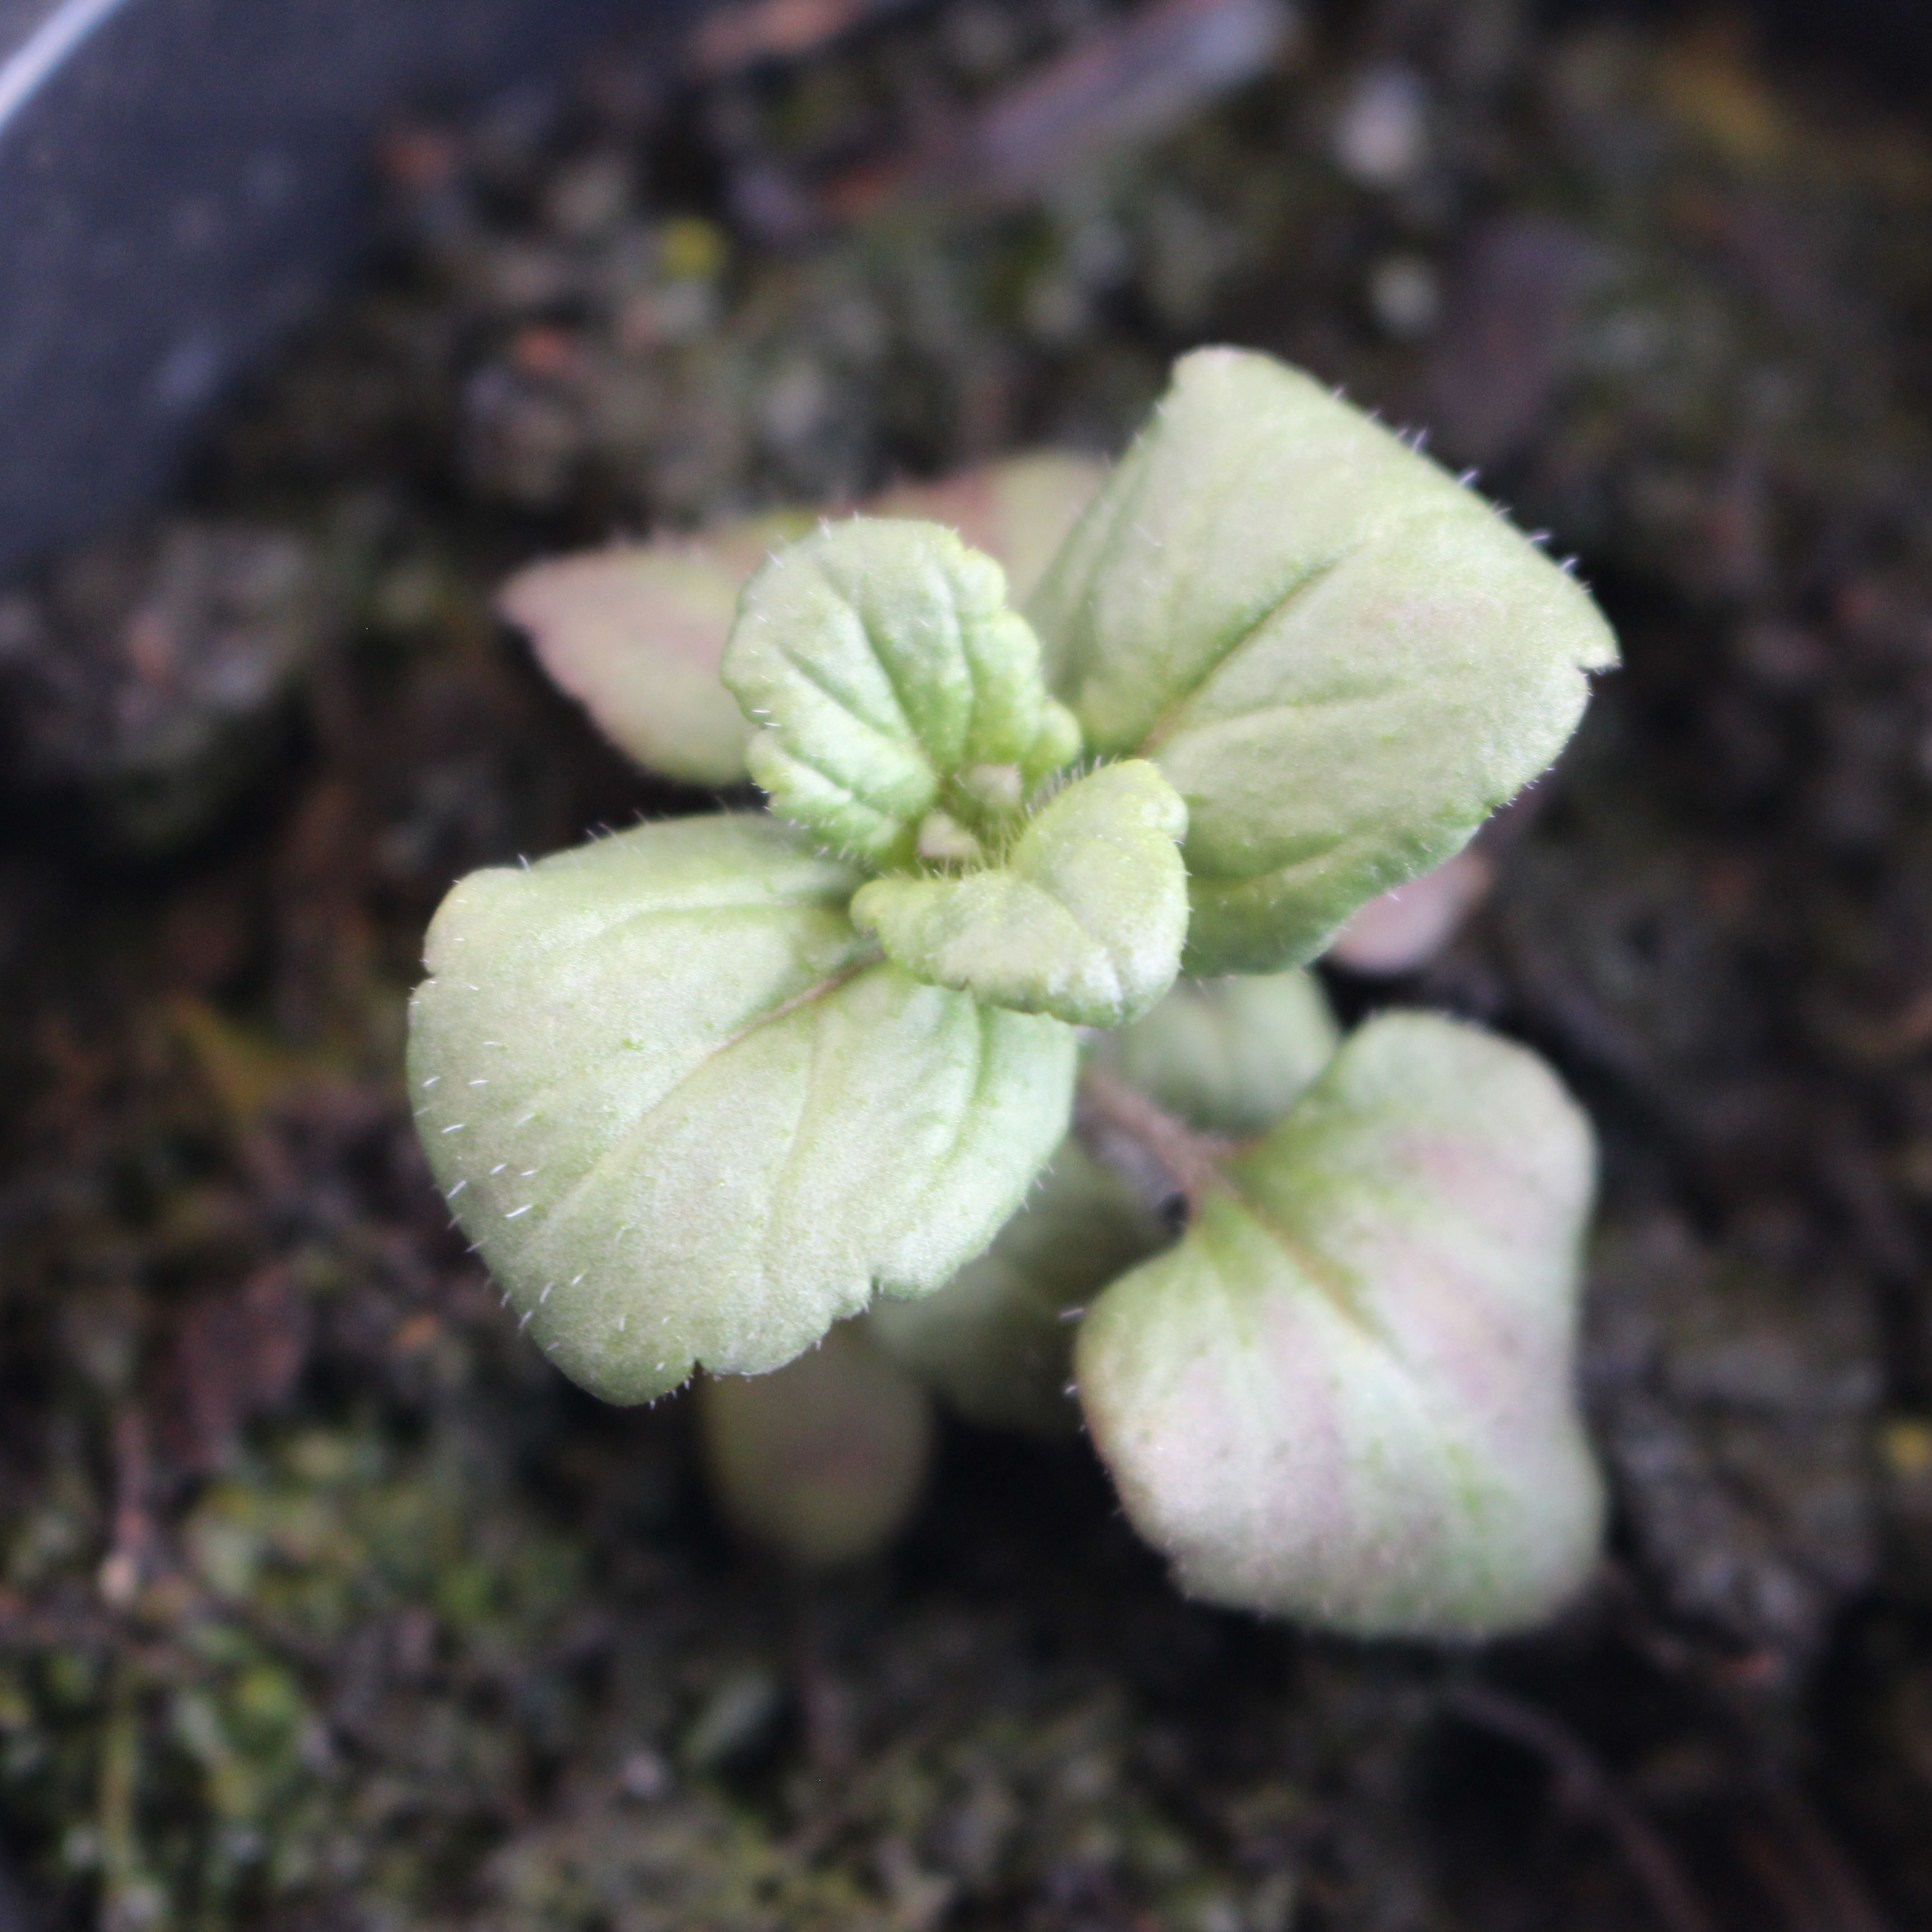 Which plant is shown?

Veronica persica
